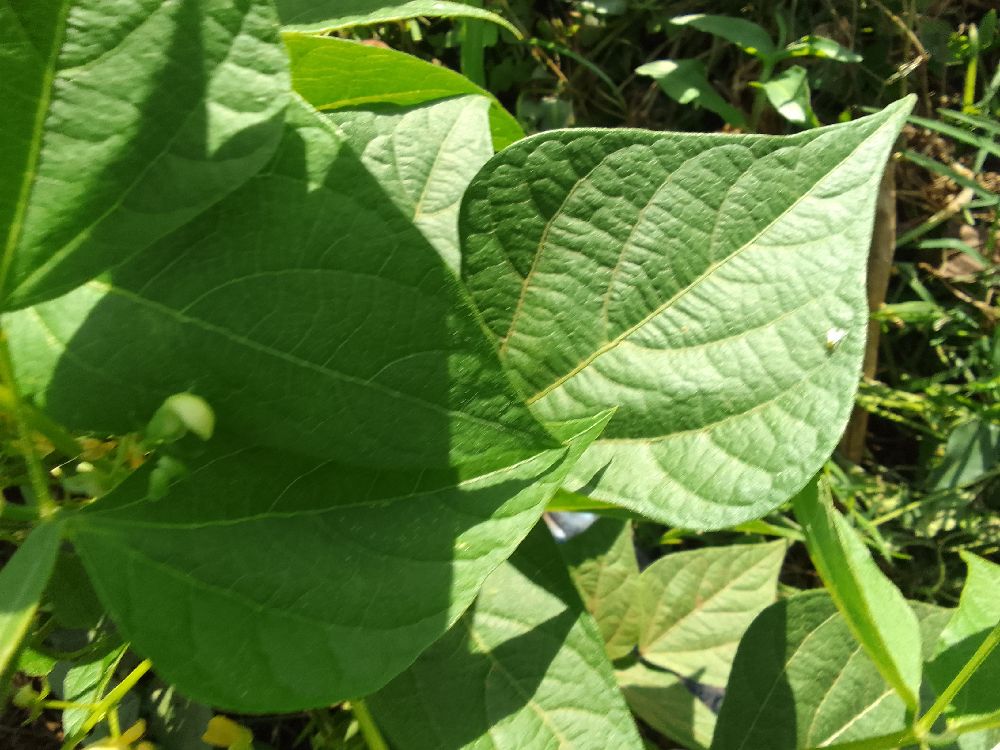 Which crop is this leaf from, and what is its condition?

common bean, healthy
